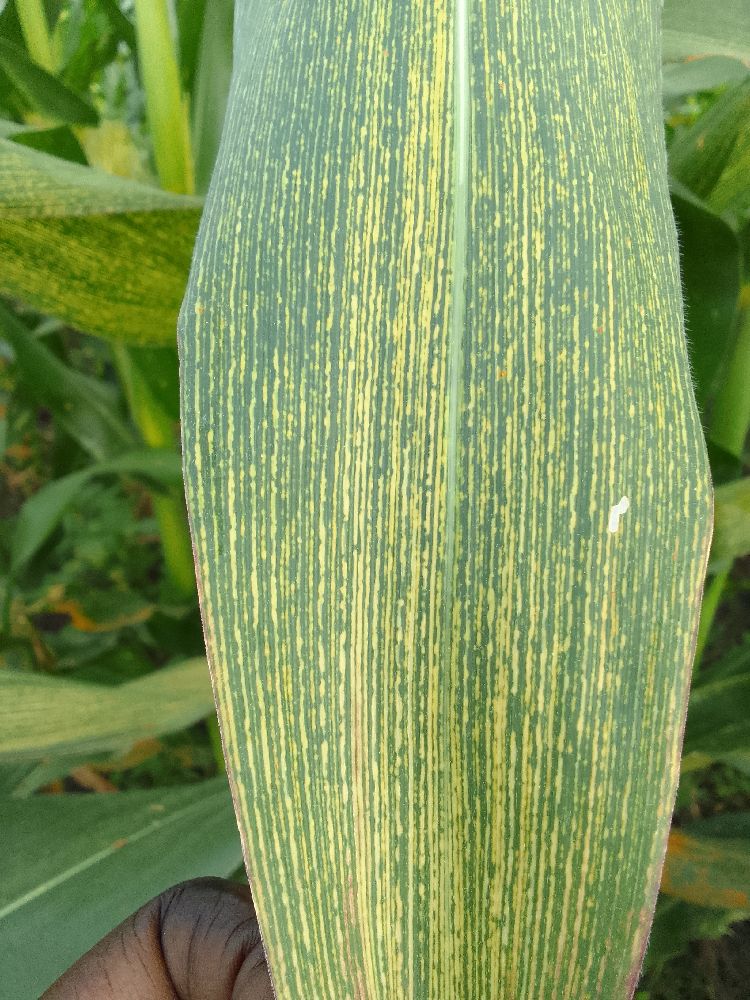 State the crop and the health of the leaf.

maize, maize streak virus
